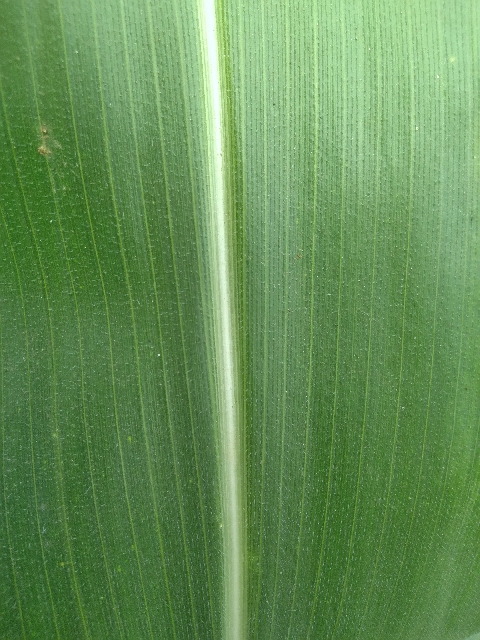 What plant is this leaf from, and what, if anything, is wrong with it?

maize, healthy
